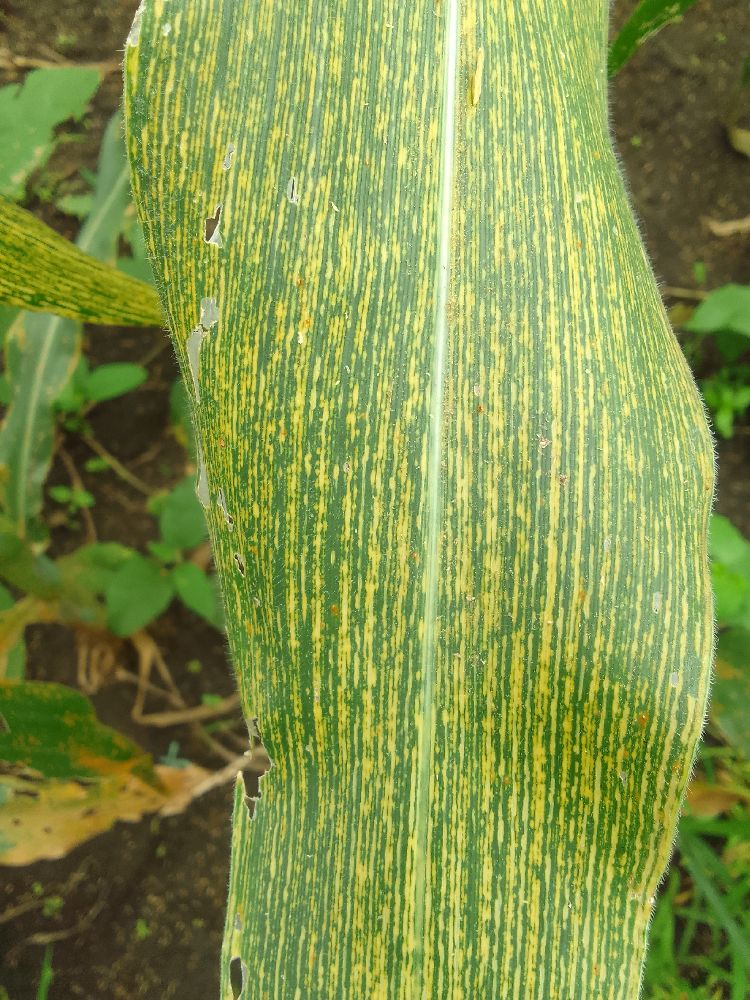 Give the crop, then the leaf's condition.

maize, maize streak virus
